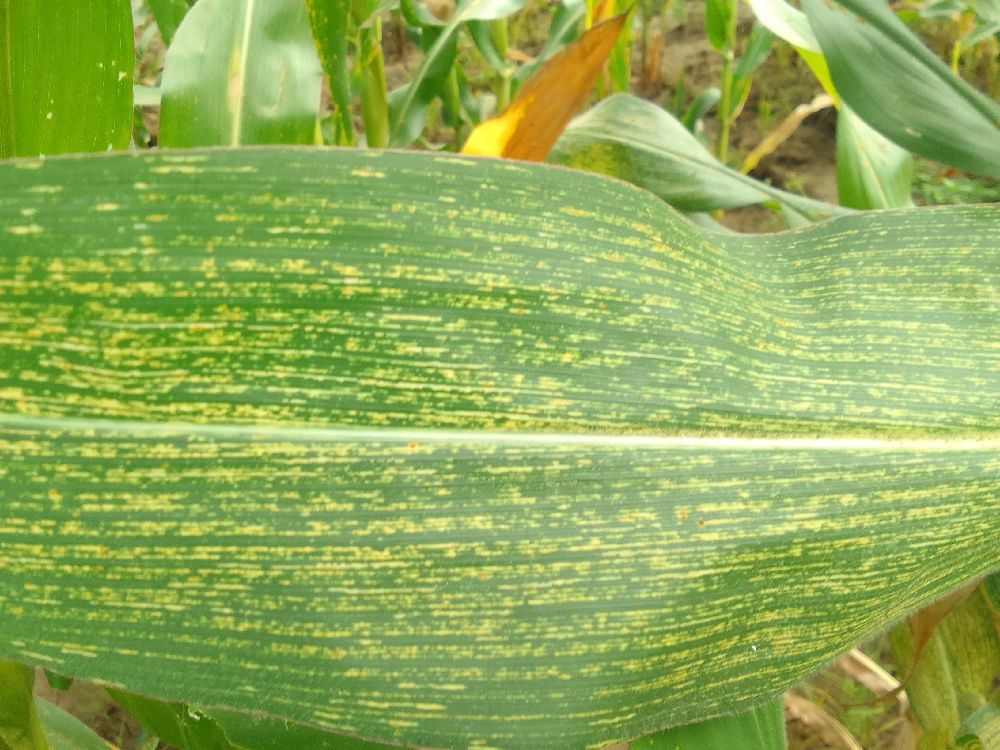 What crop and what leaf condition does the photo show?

maize, maize streak virus
